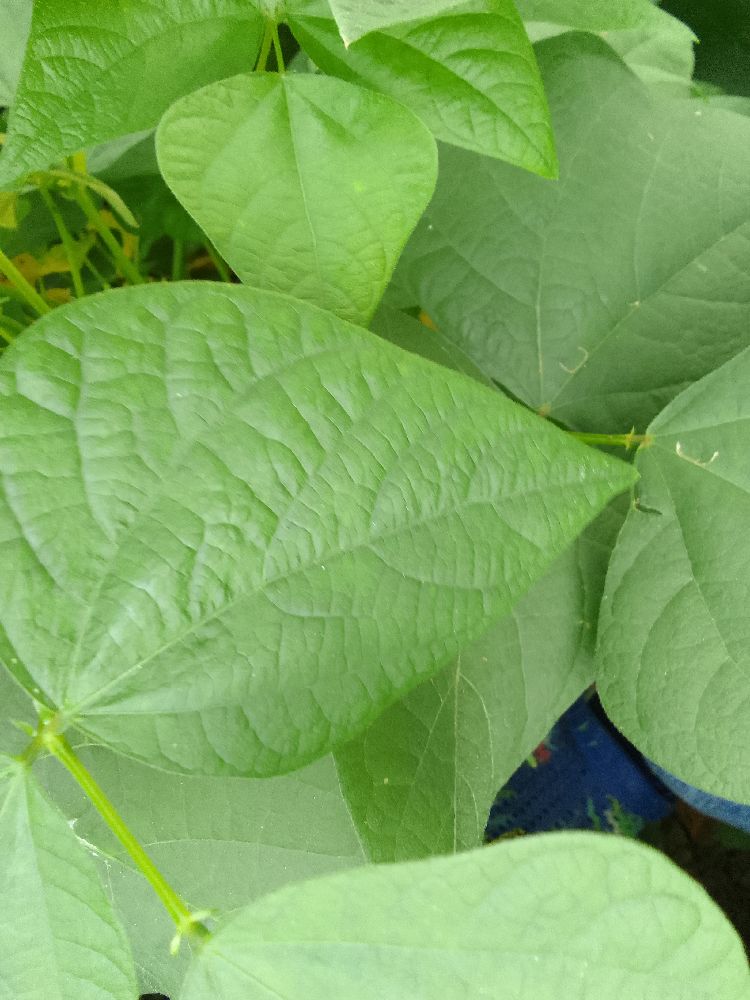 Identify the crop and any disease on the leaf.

common bean, healthy
